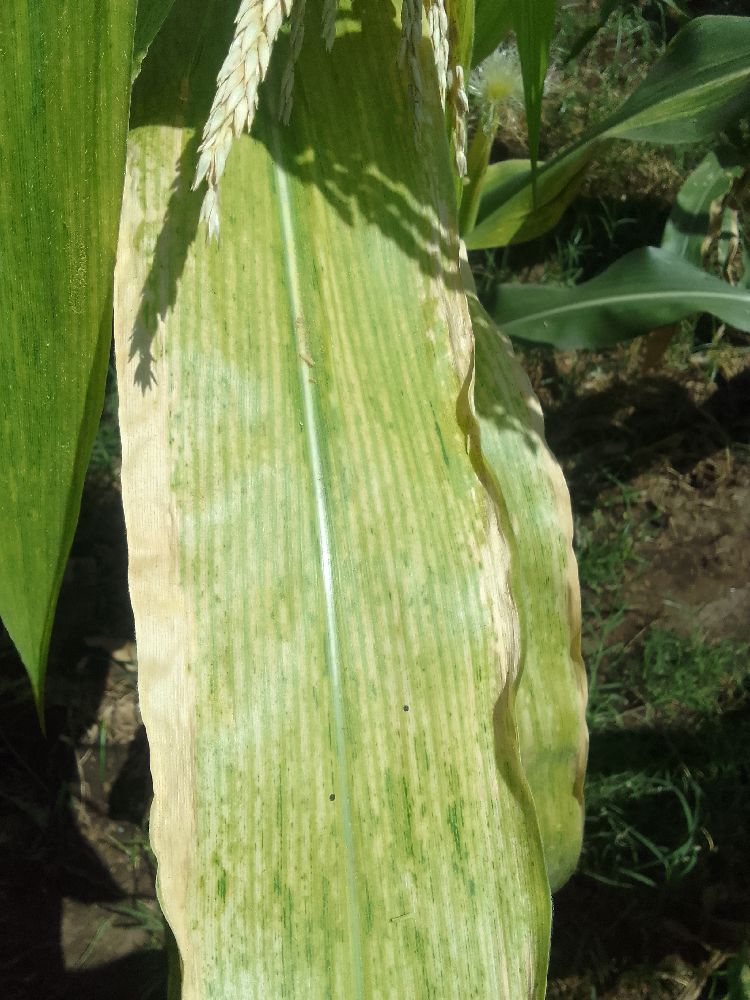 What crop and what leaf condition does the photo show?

maize, maize lethal necrosis
